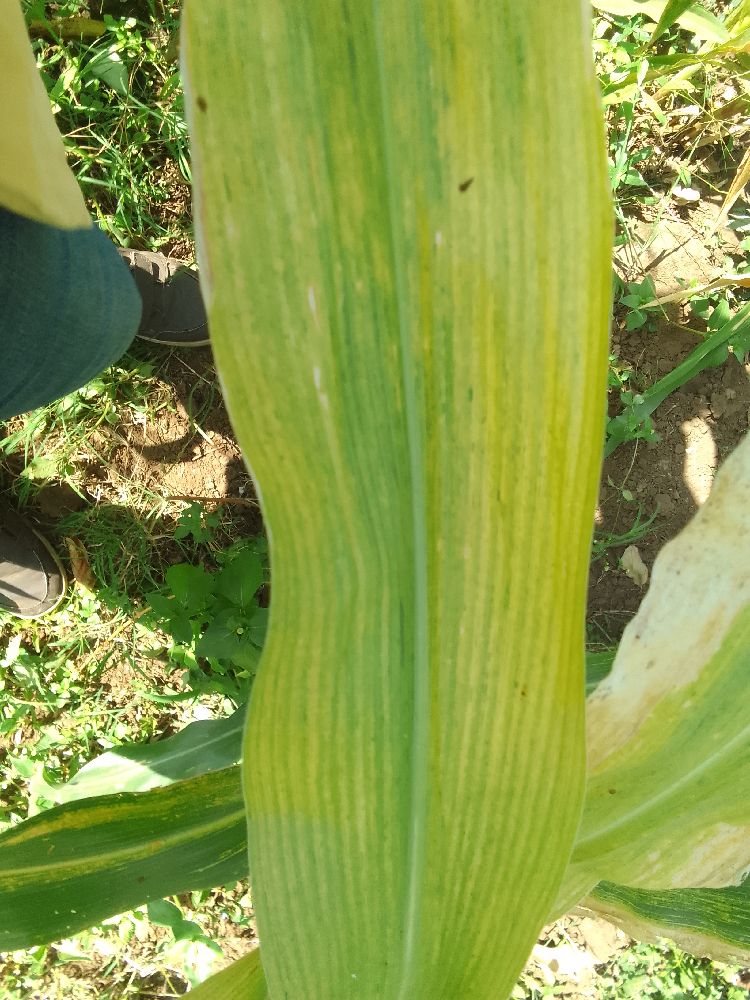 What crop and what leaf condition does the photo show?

maize, maize lethal necrosis
